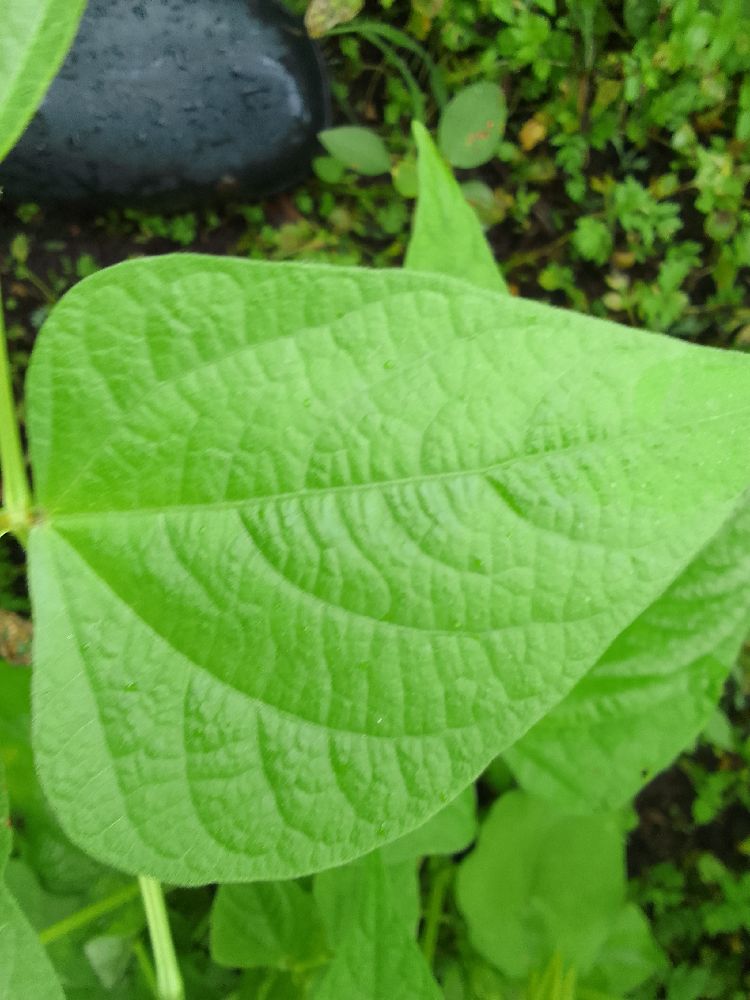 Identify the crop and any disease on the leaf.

common bean, healthy
